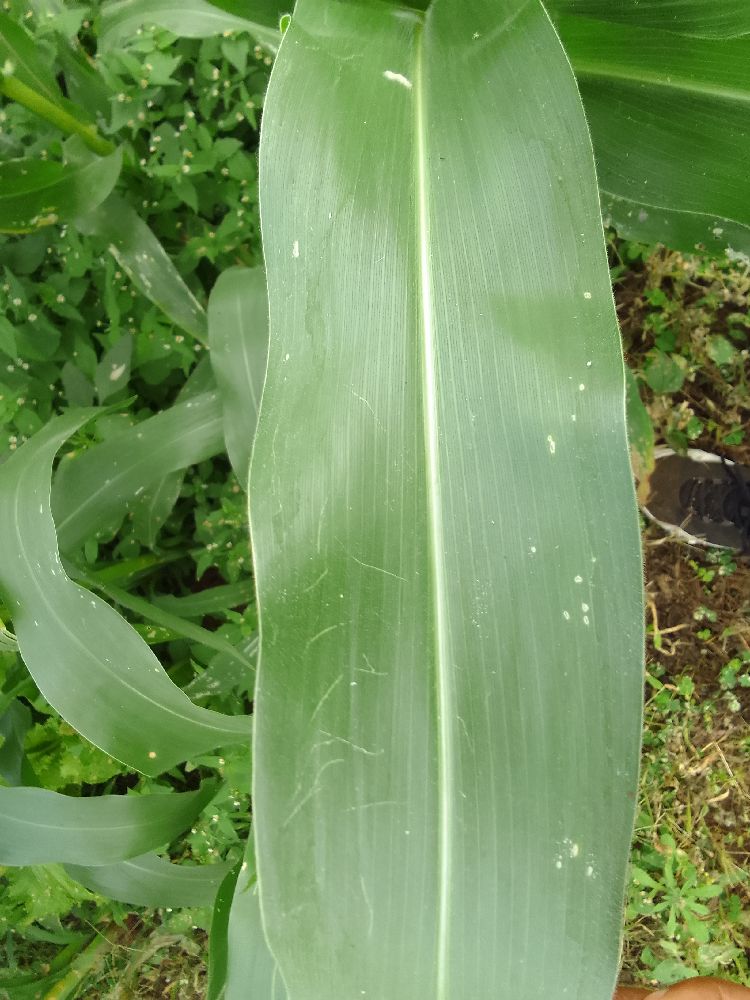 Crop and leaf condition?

maize, healthy
